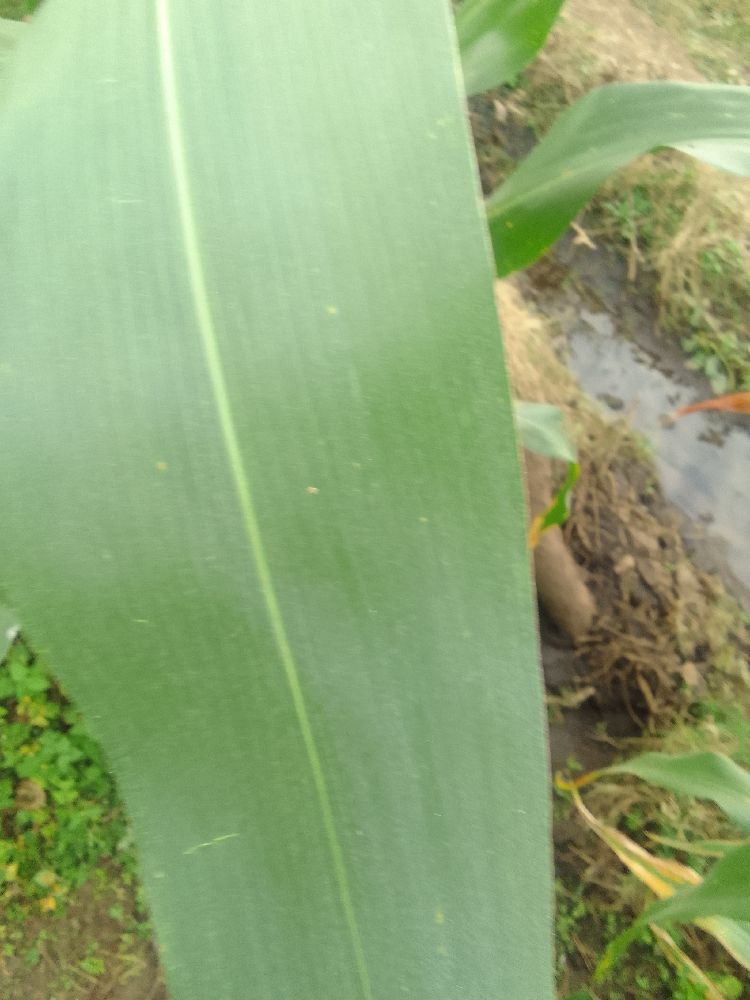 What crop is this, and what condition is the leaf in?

maize, healthy
